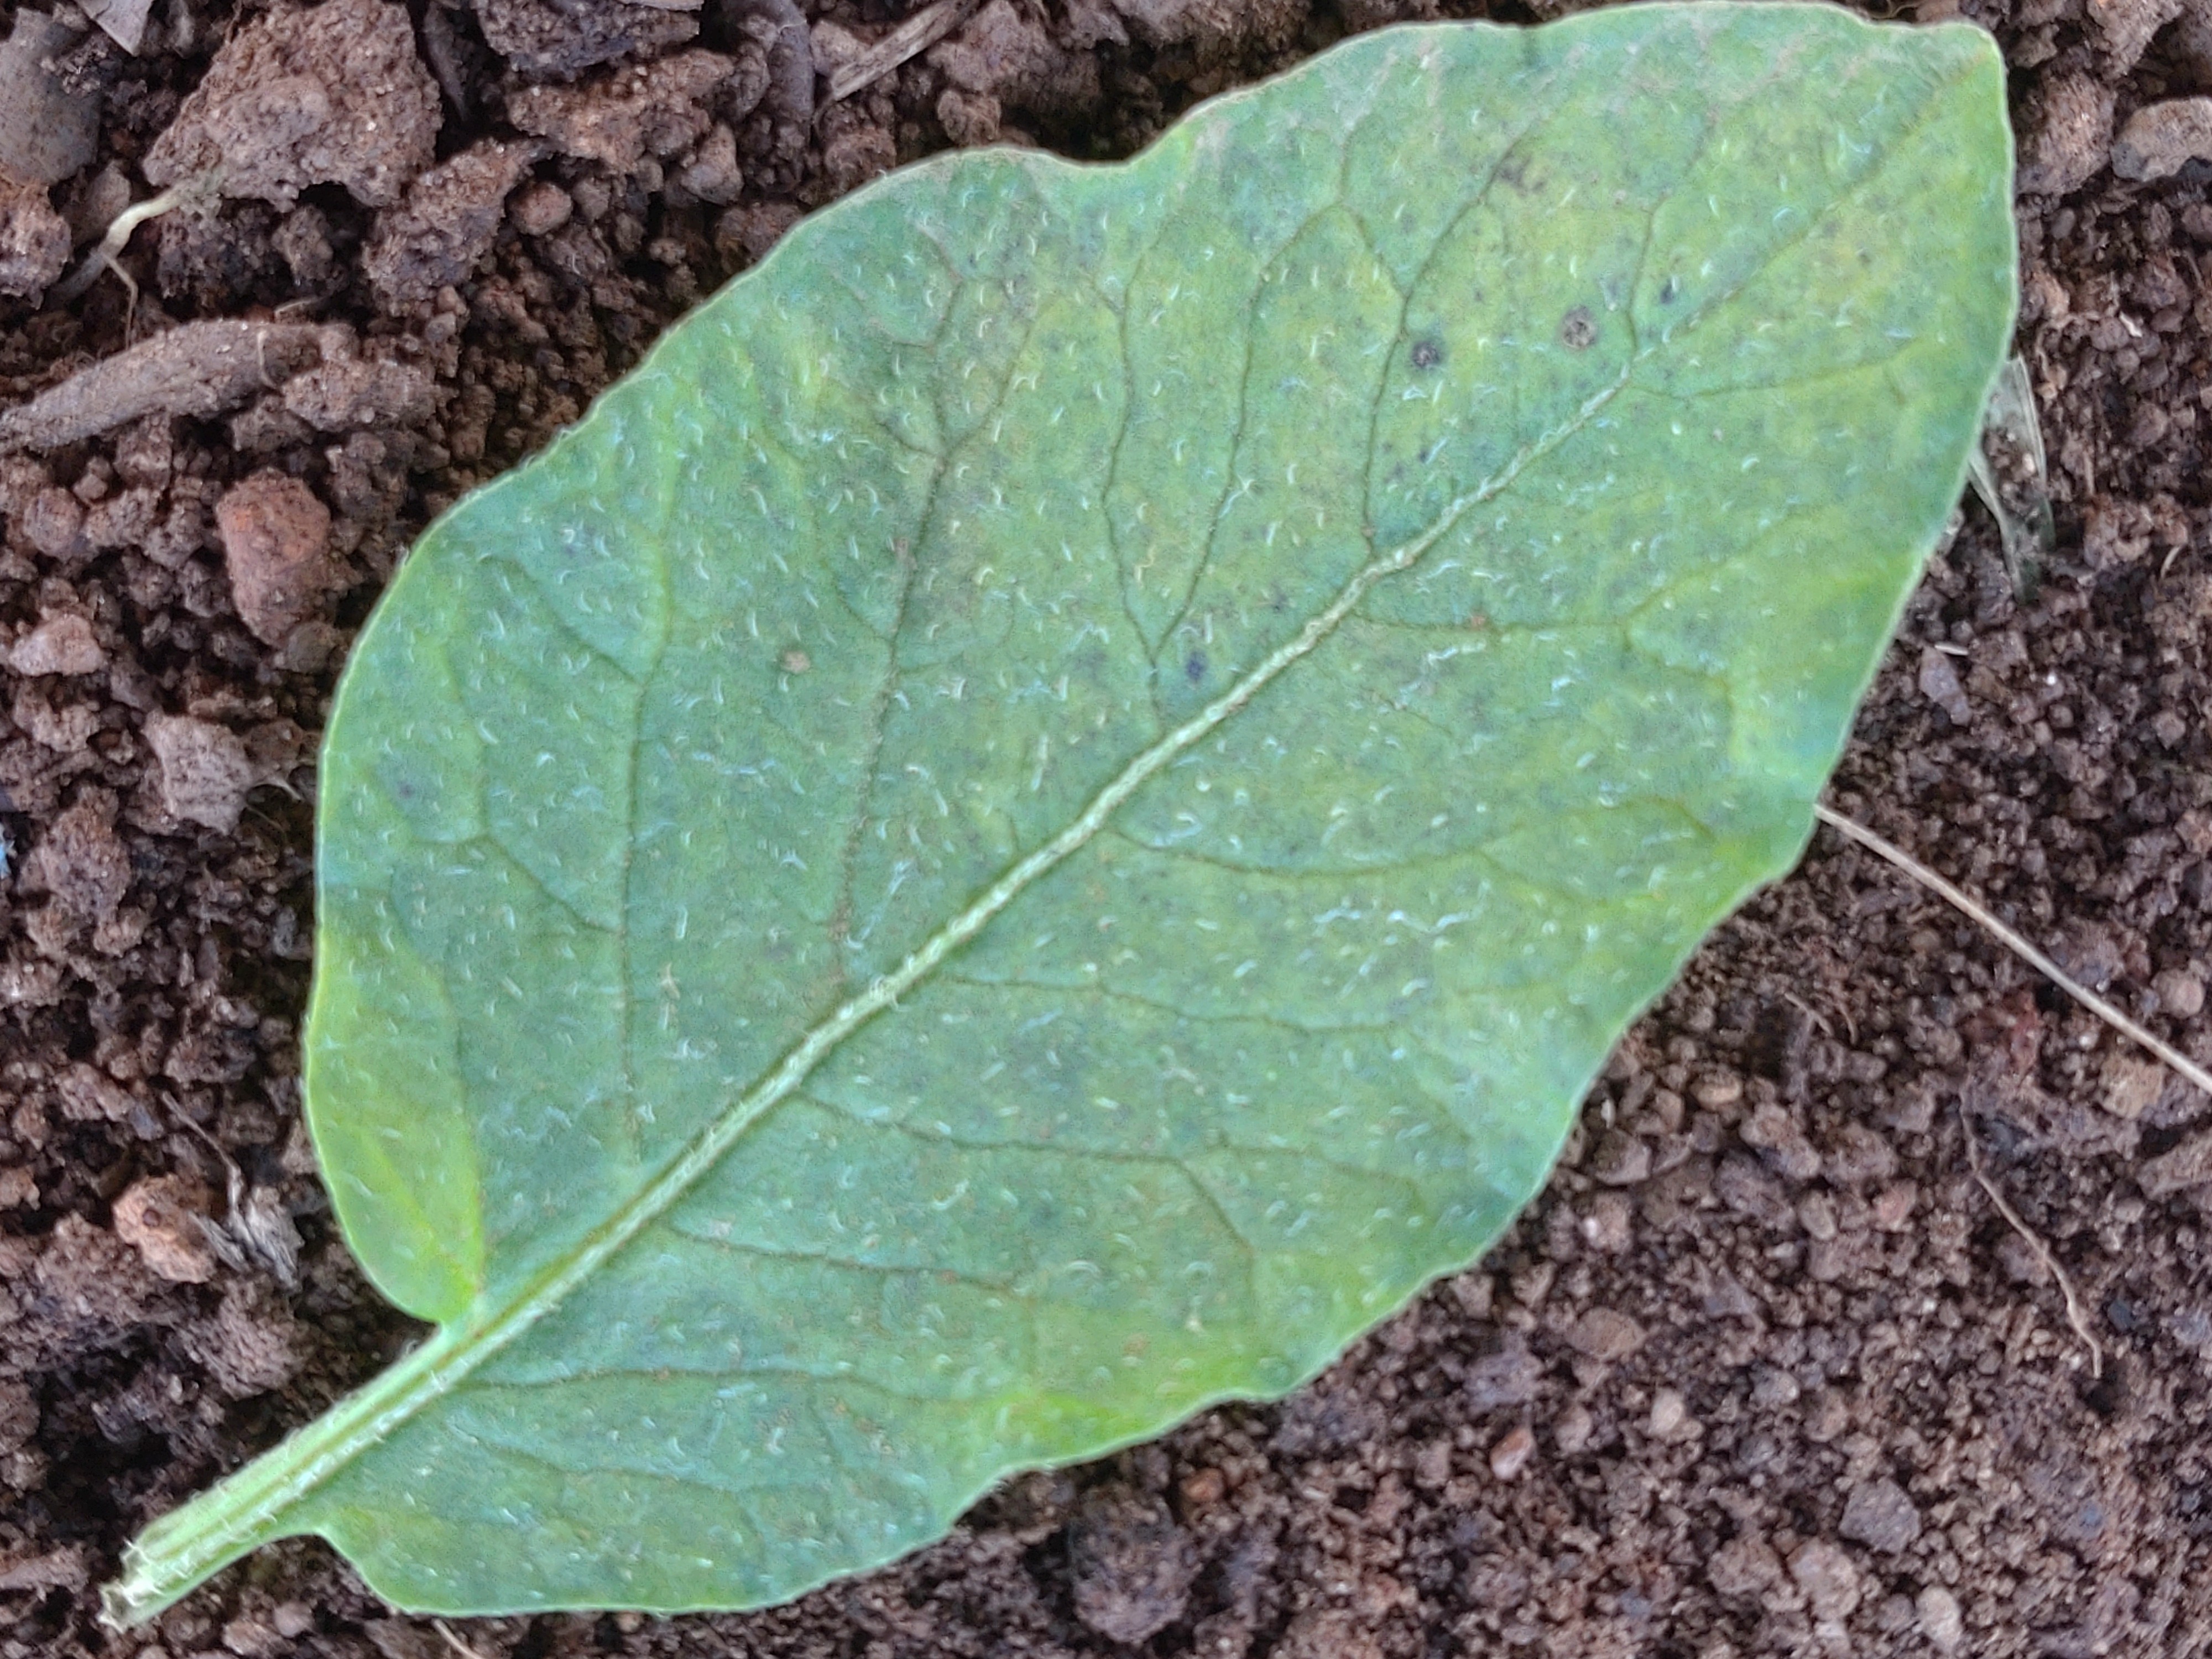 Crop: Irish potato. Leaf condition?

late blight
